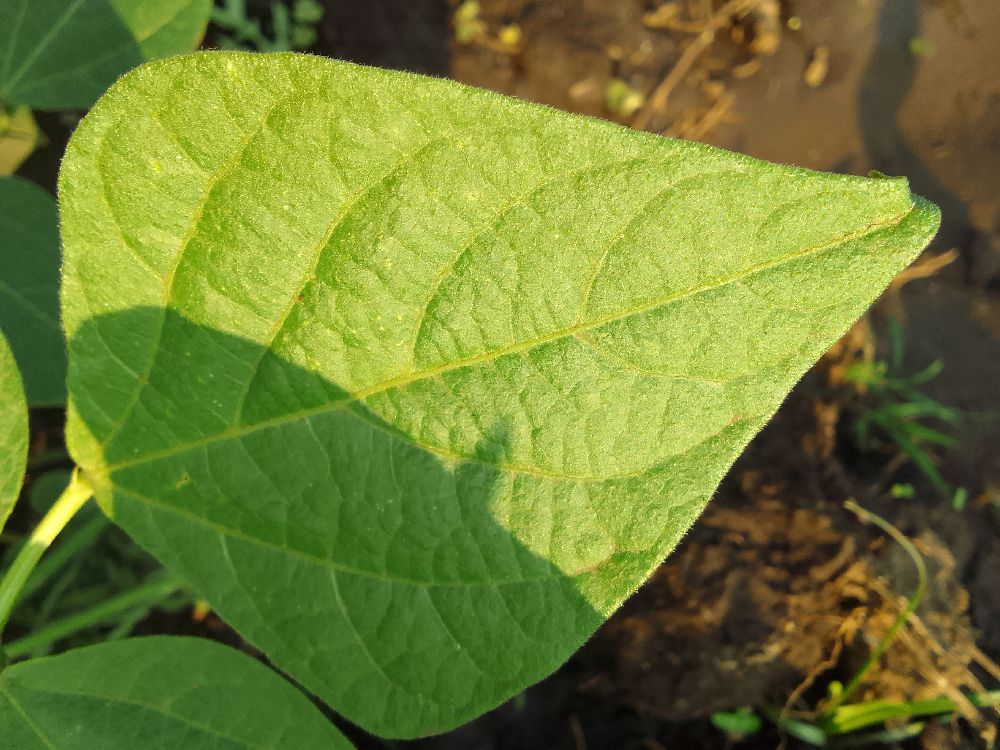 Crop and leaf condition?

common bean, healthy
